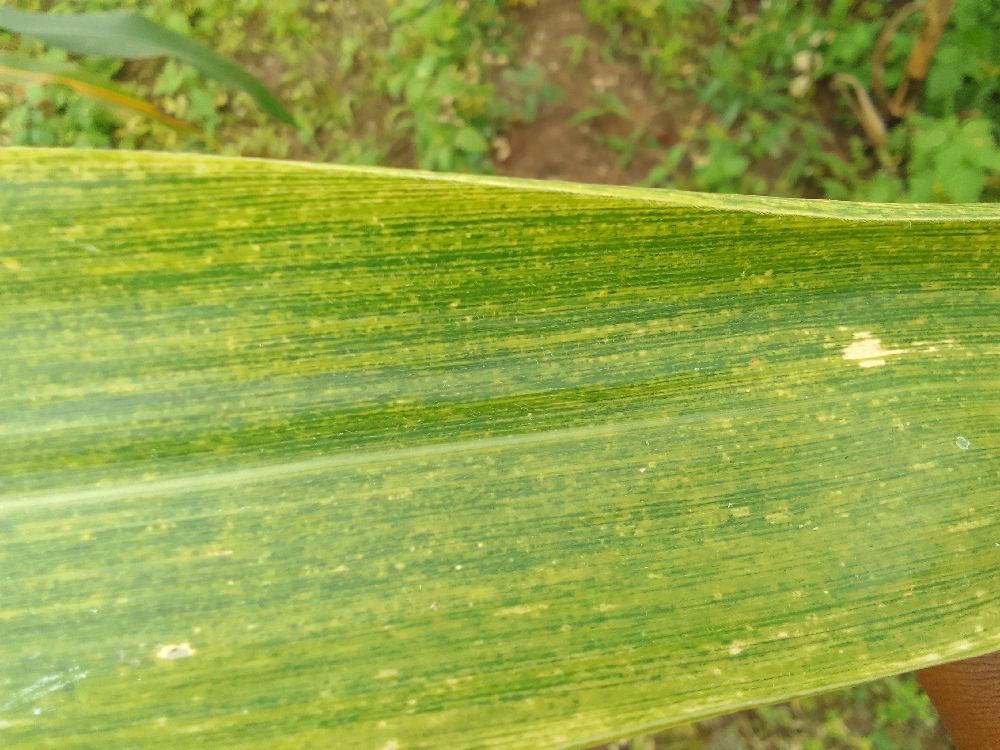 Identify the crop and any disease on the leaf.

maize, maize lethal necrosis
